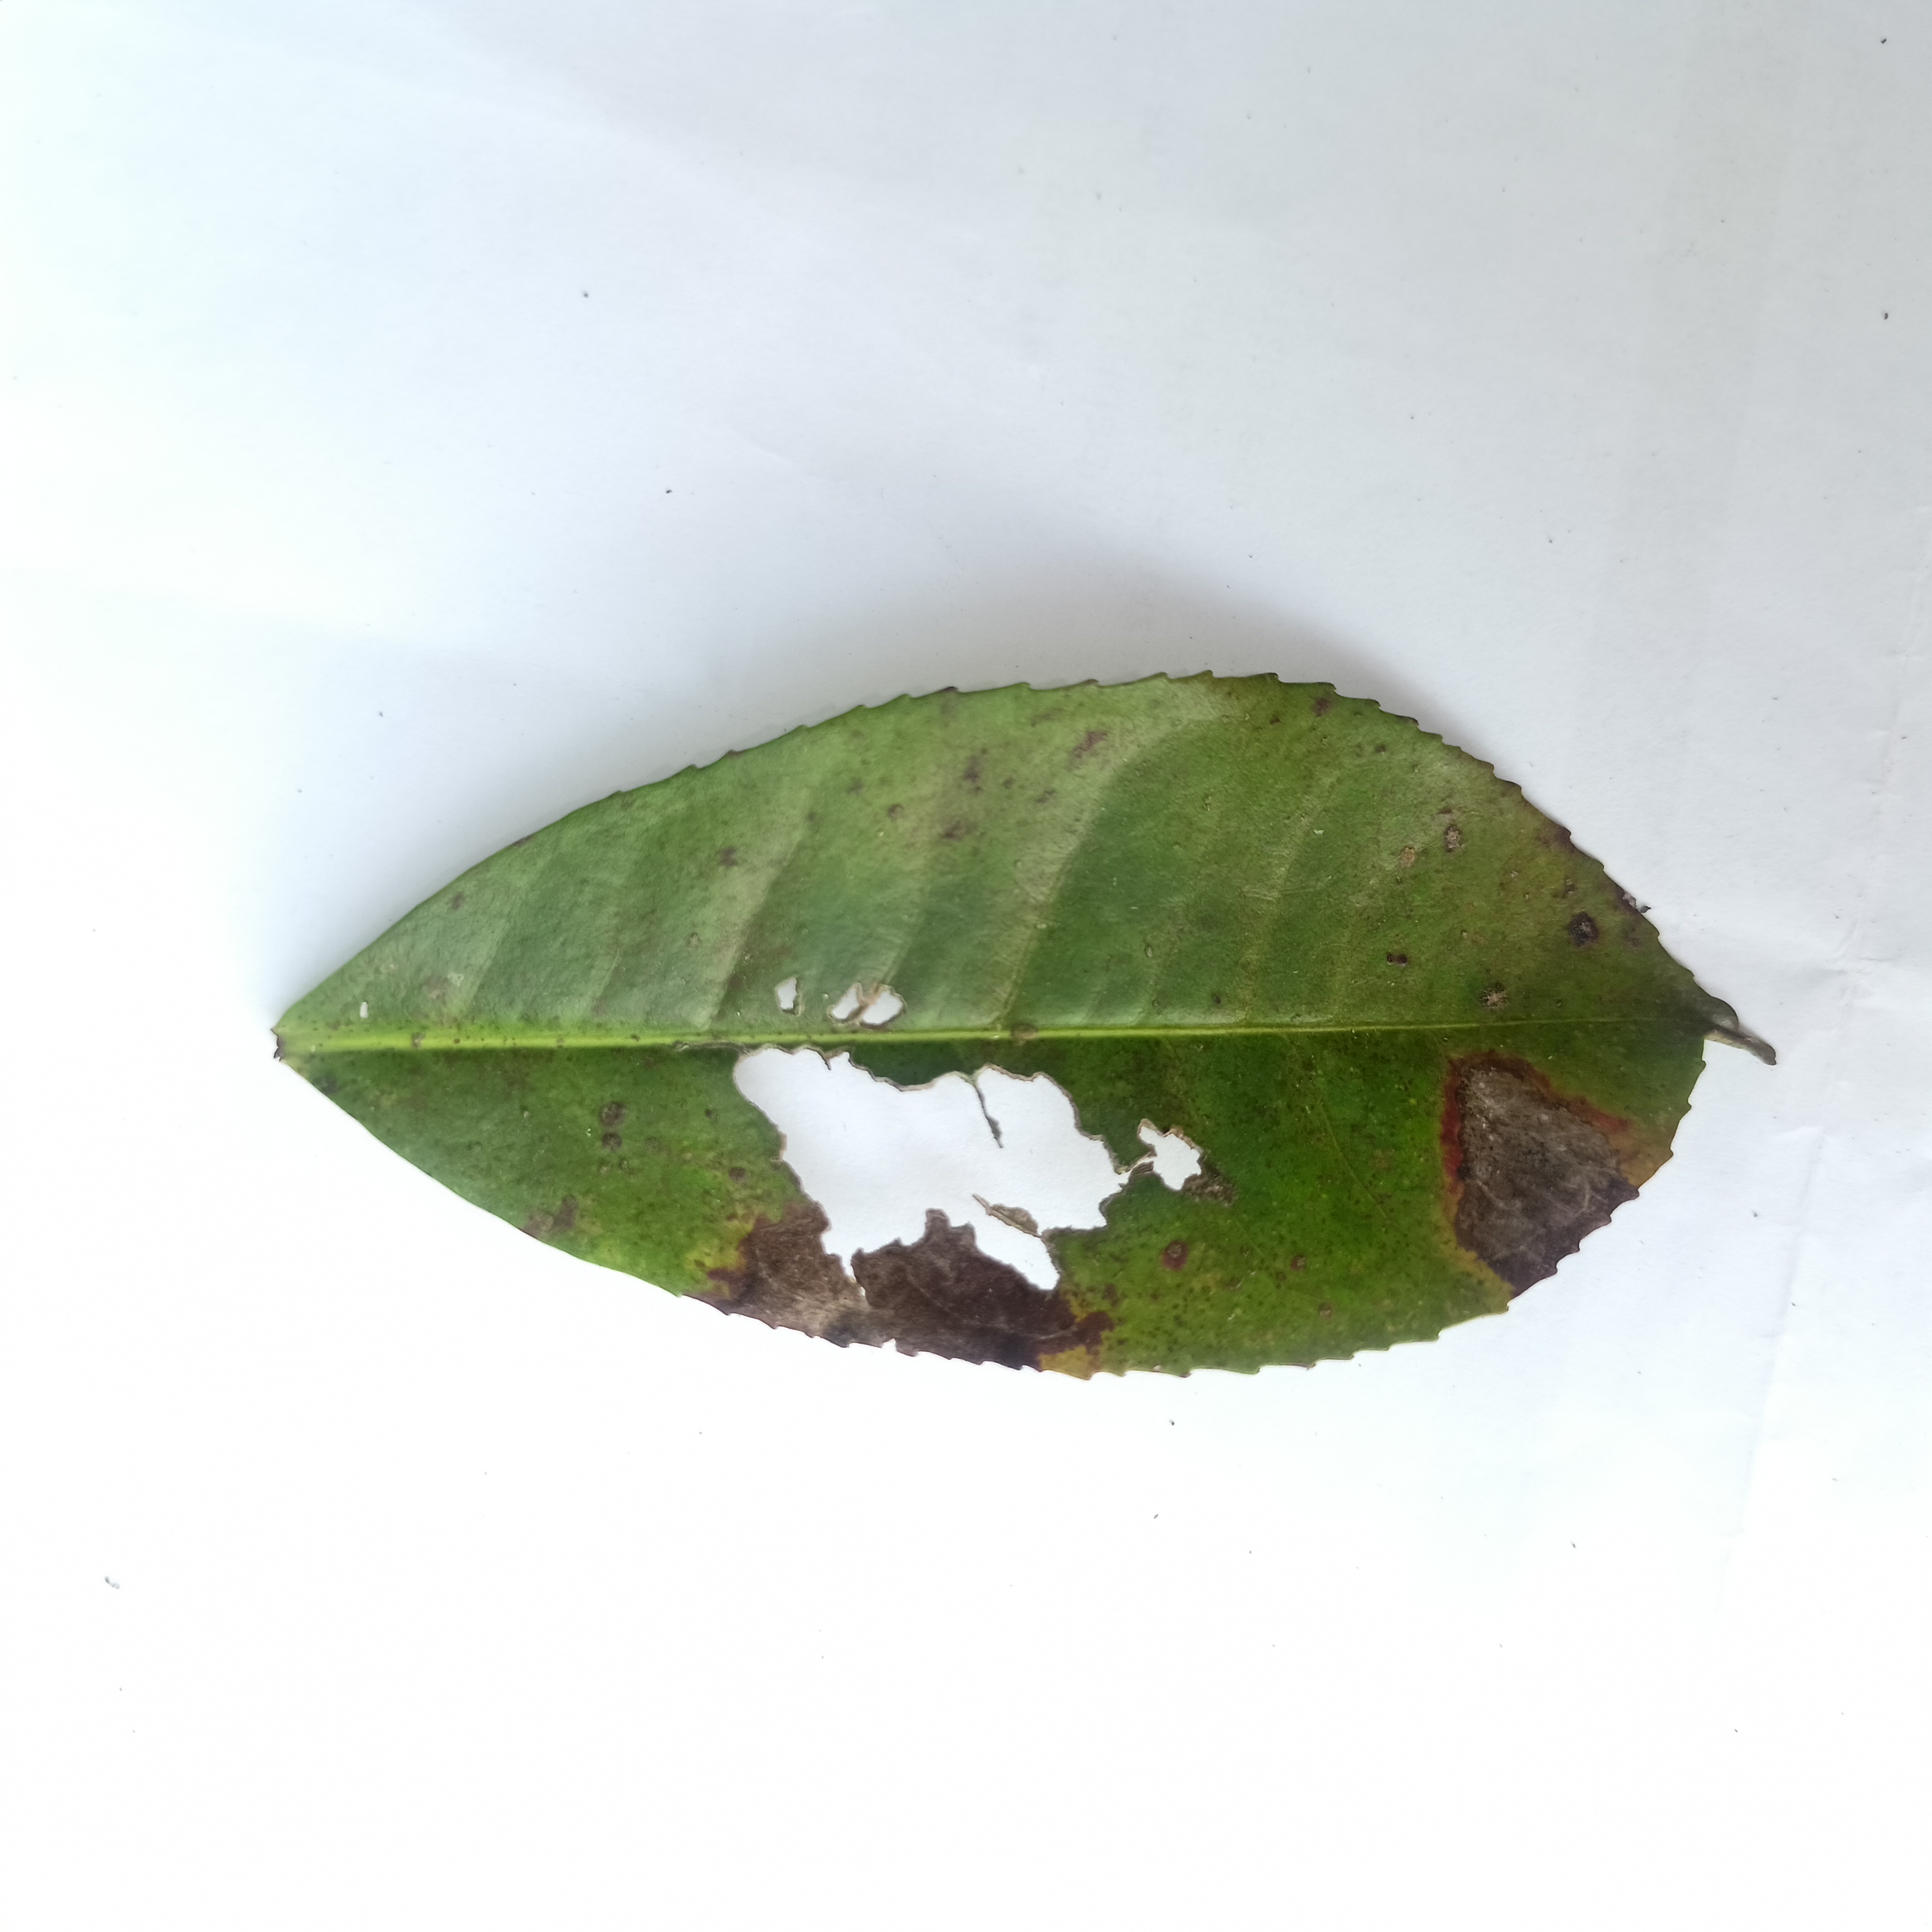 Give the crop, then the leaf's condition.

tea, brown blight
